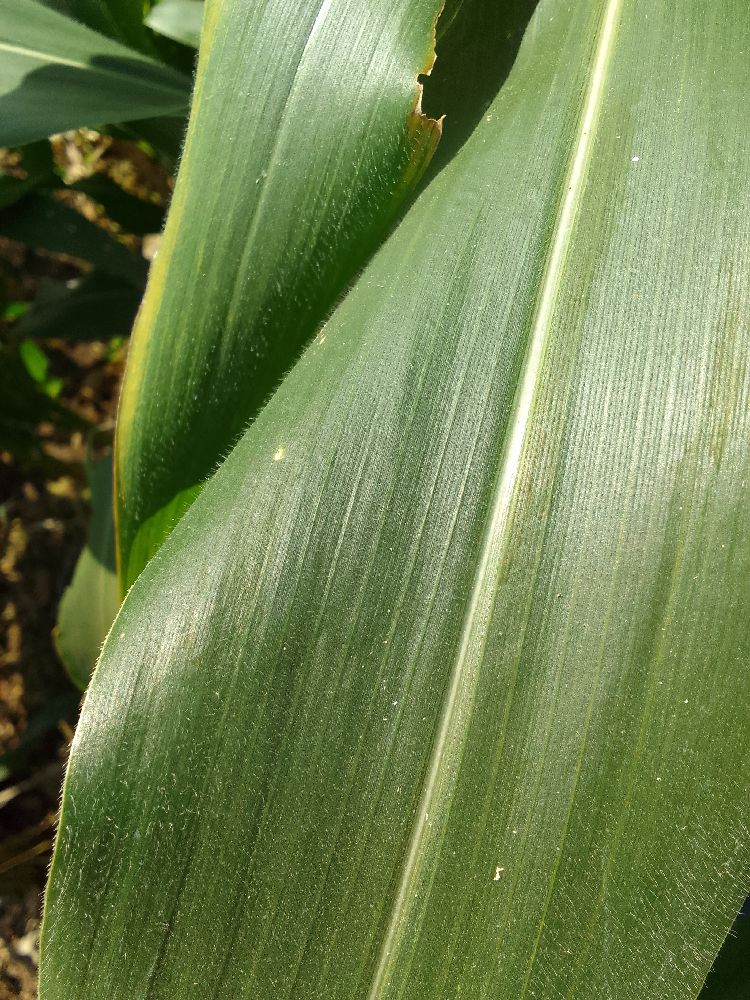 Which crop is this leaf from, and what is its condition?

maize, healthy
